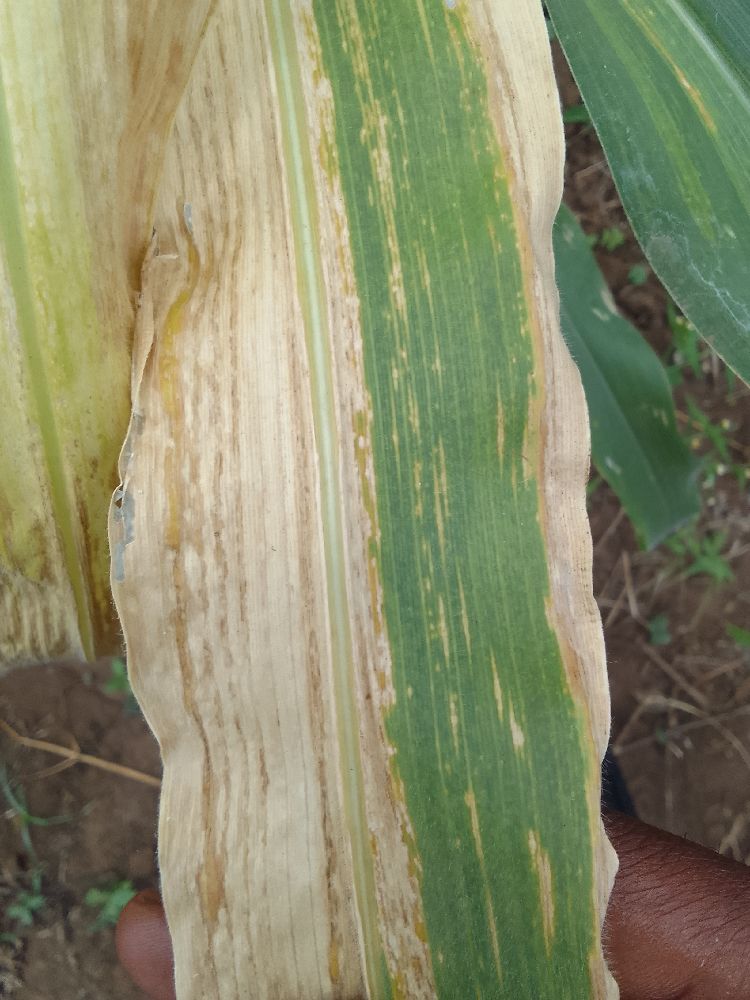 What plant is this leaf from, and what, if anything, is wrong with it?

maize, maize lethal necrosis
